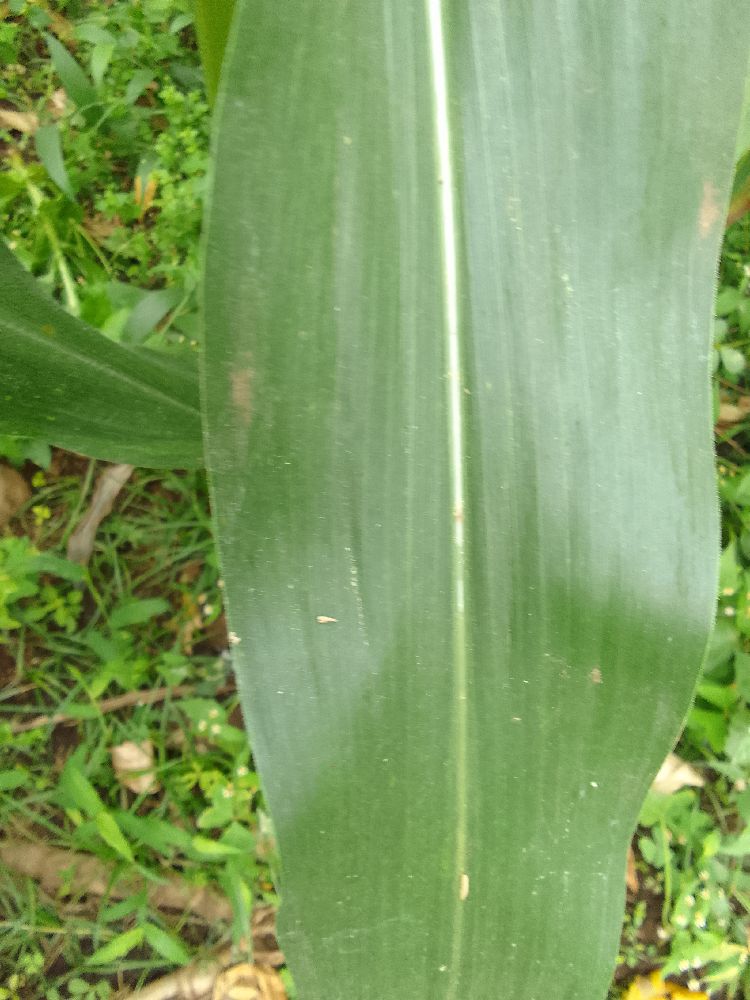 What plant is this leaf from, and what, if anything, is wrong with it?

maize, healthy
